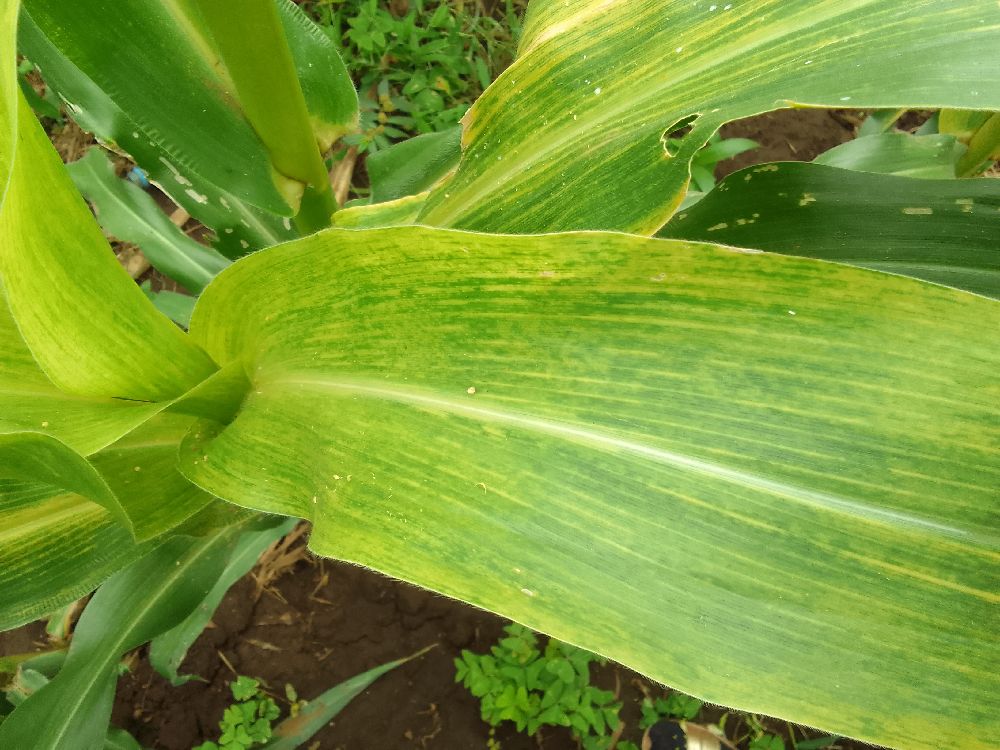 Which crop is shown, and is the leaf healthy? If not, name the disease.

maize, maize lethal necrosis
